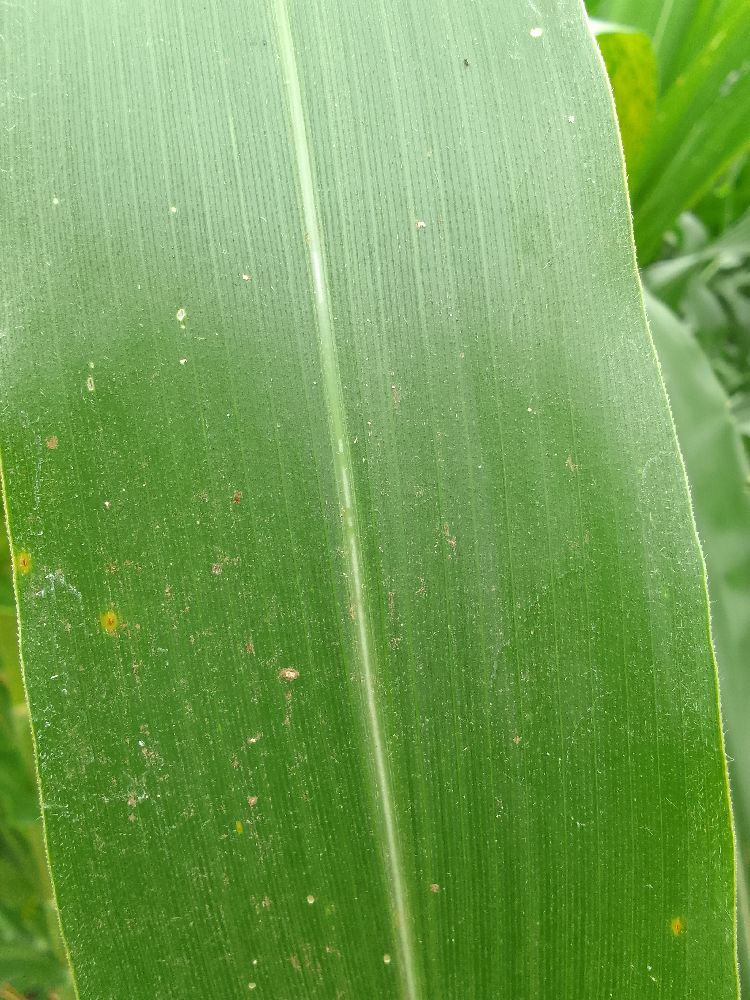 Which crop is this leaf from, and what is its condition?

maize, healthy
